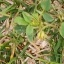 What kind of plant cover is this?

unstructured weed
